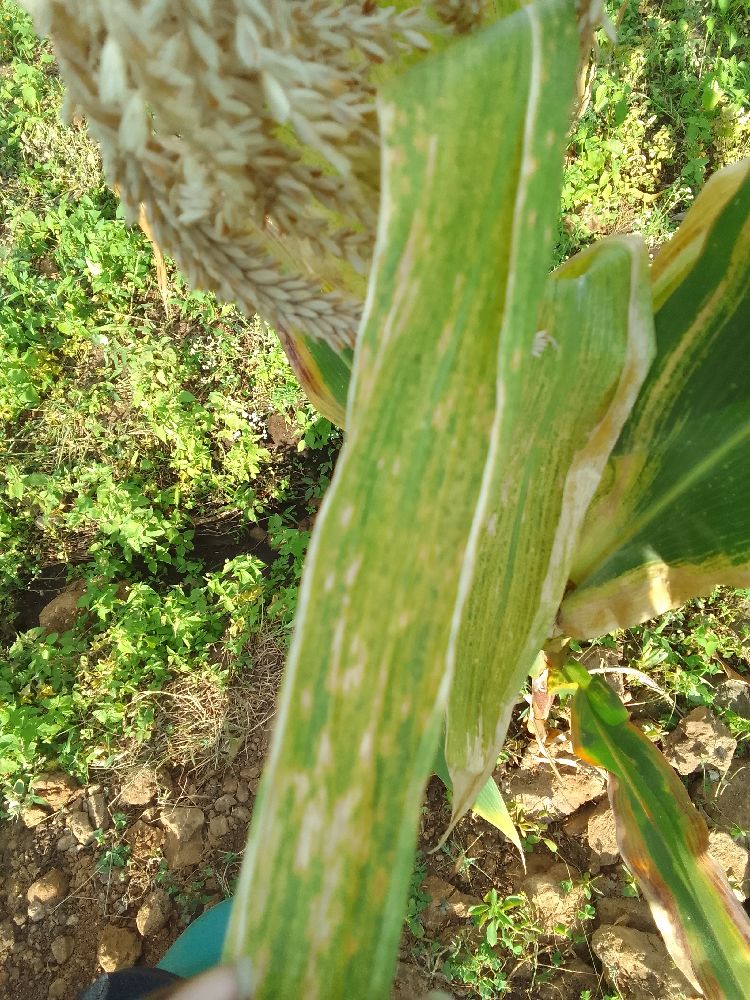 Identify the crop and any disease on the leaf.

maize, maize lethal necrosis
